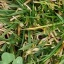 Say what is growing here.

unstructured weed
